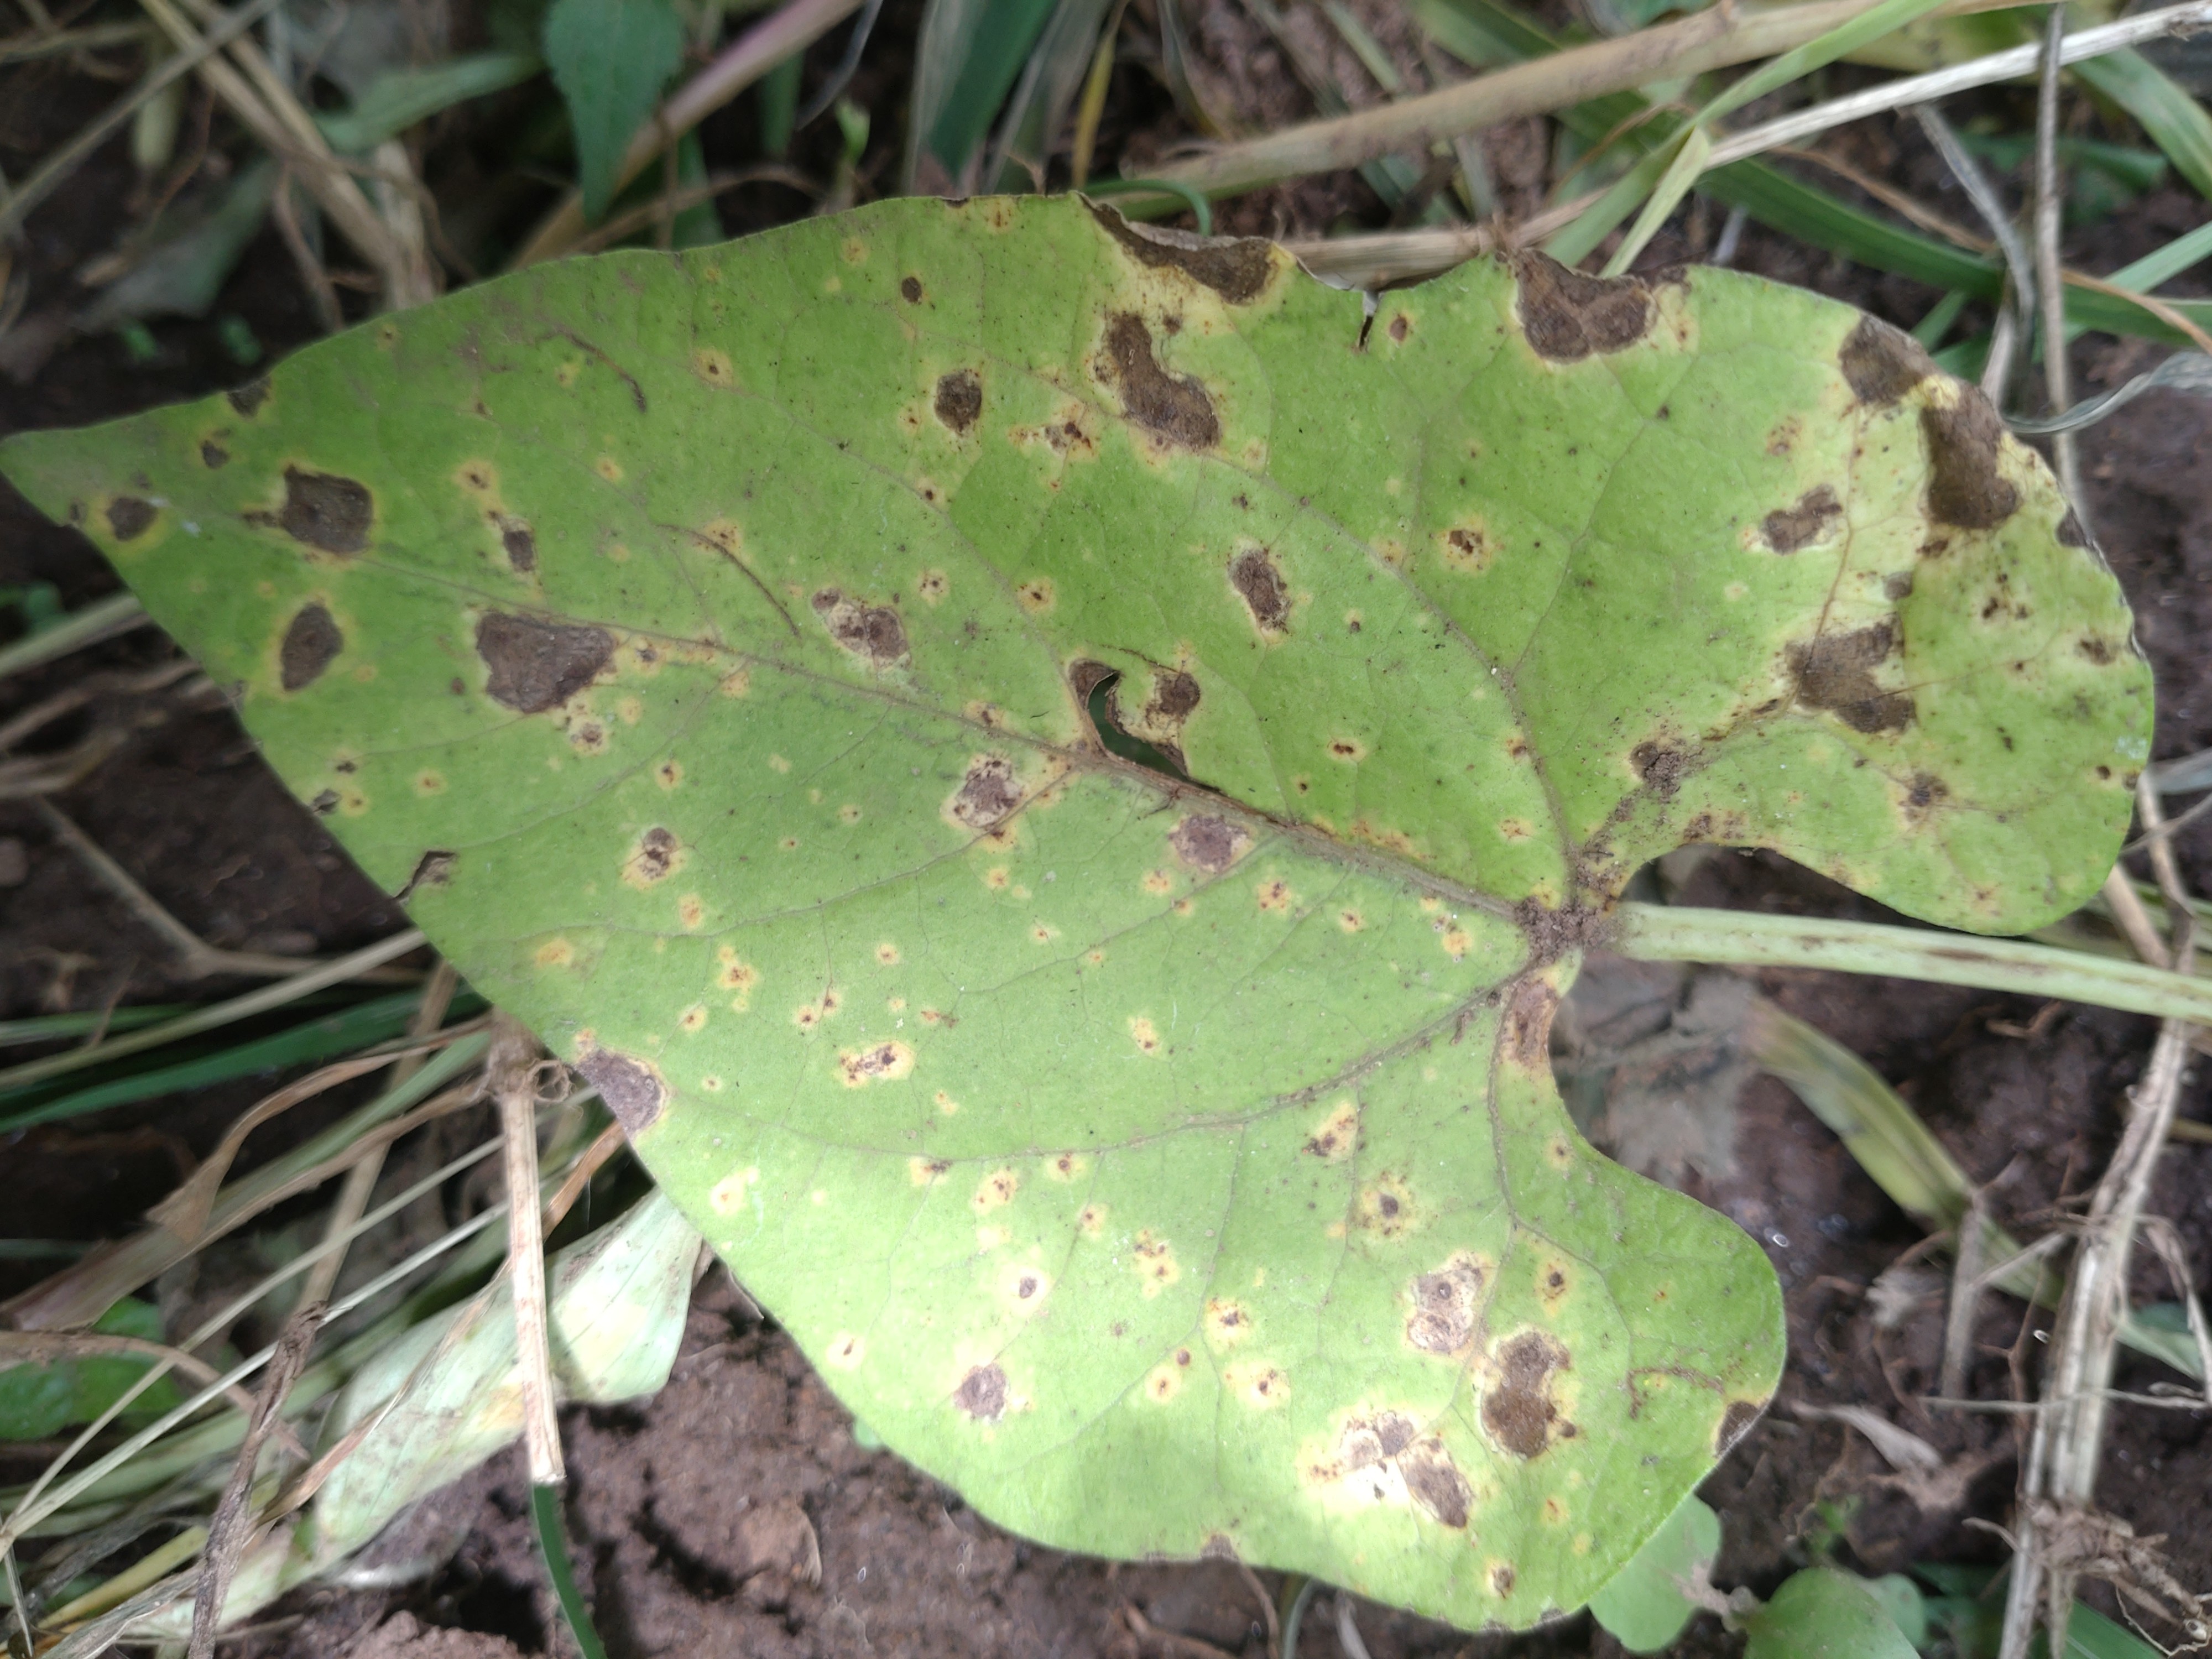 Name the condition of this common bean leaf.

rust
